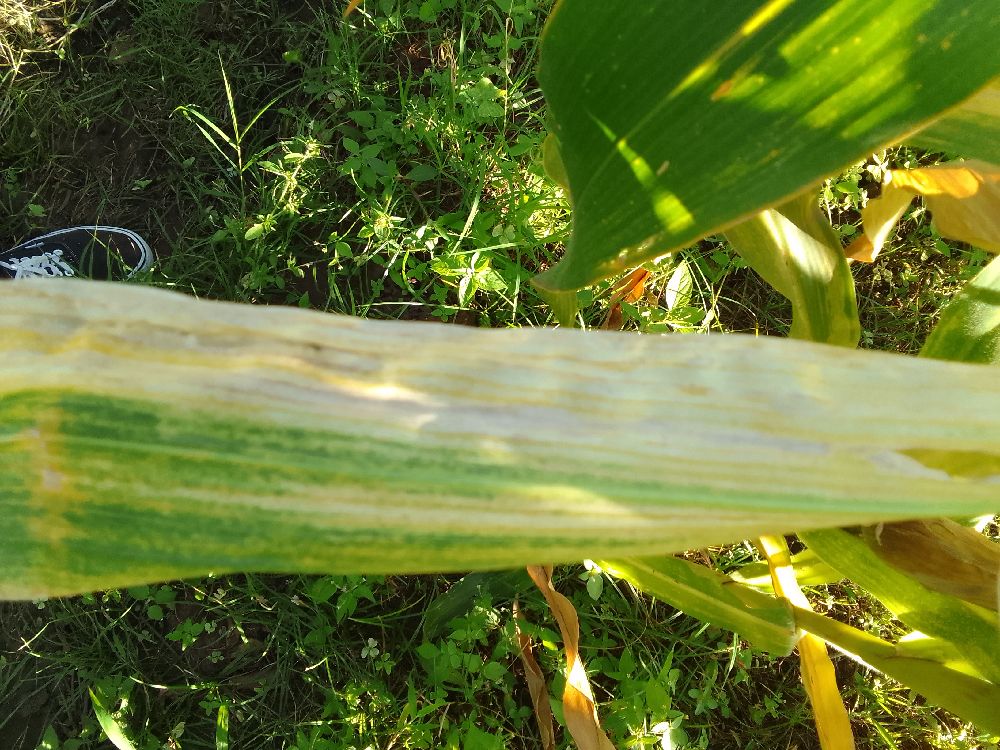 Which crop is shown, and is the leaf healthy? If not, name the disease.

maize, maize lethal necrosis
